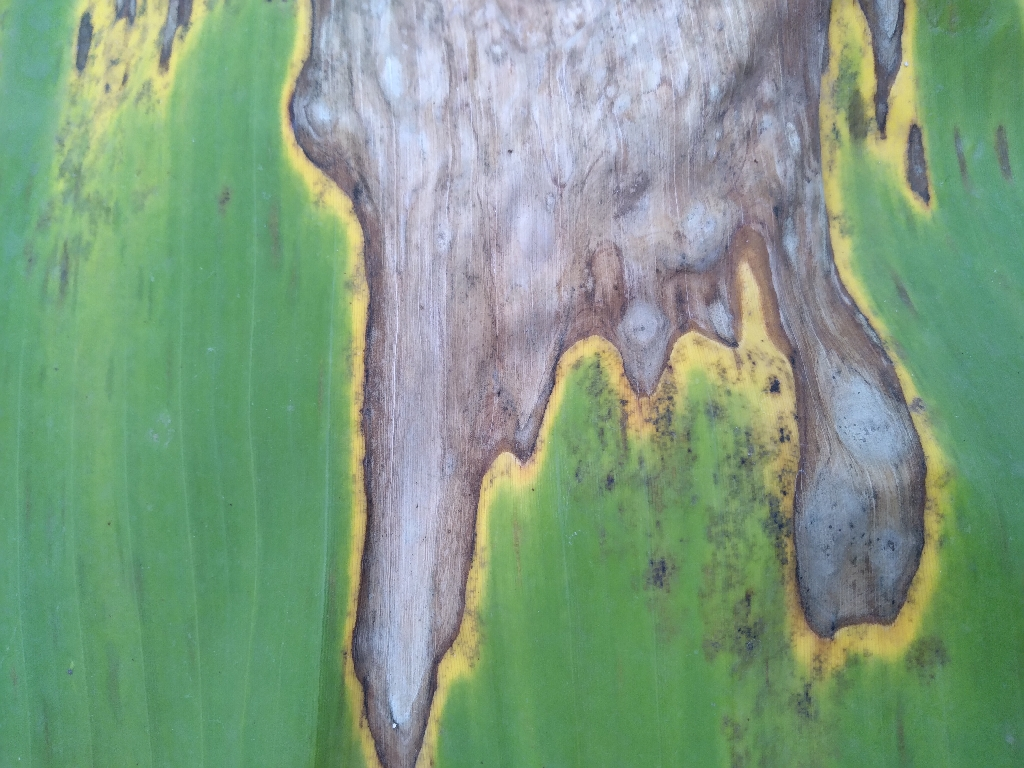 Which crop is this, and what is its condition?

banana, black sigatoka
